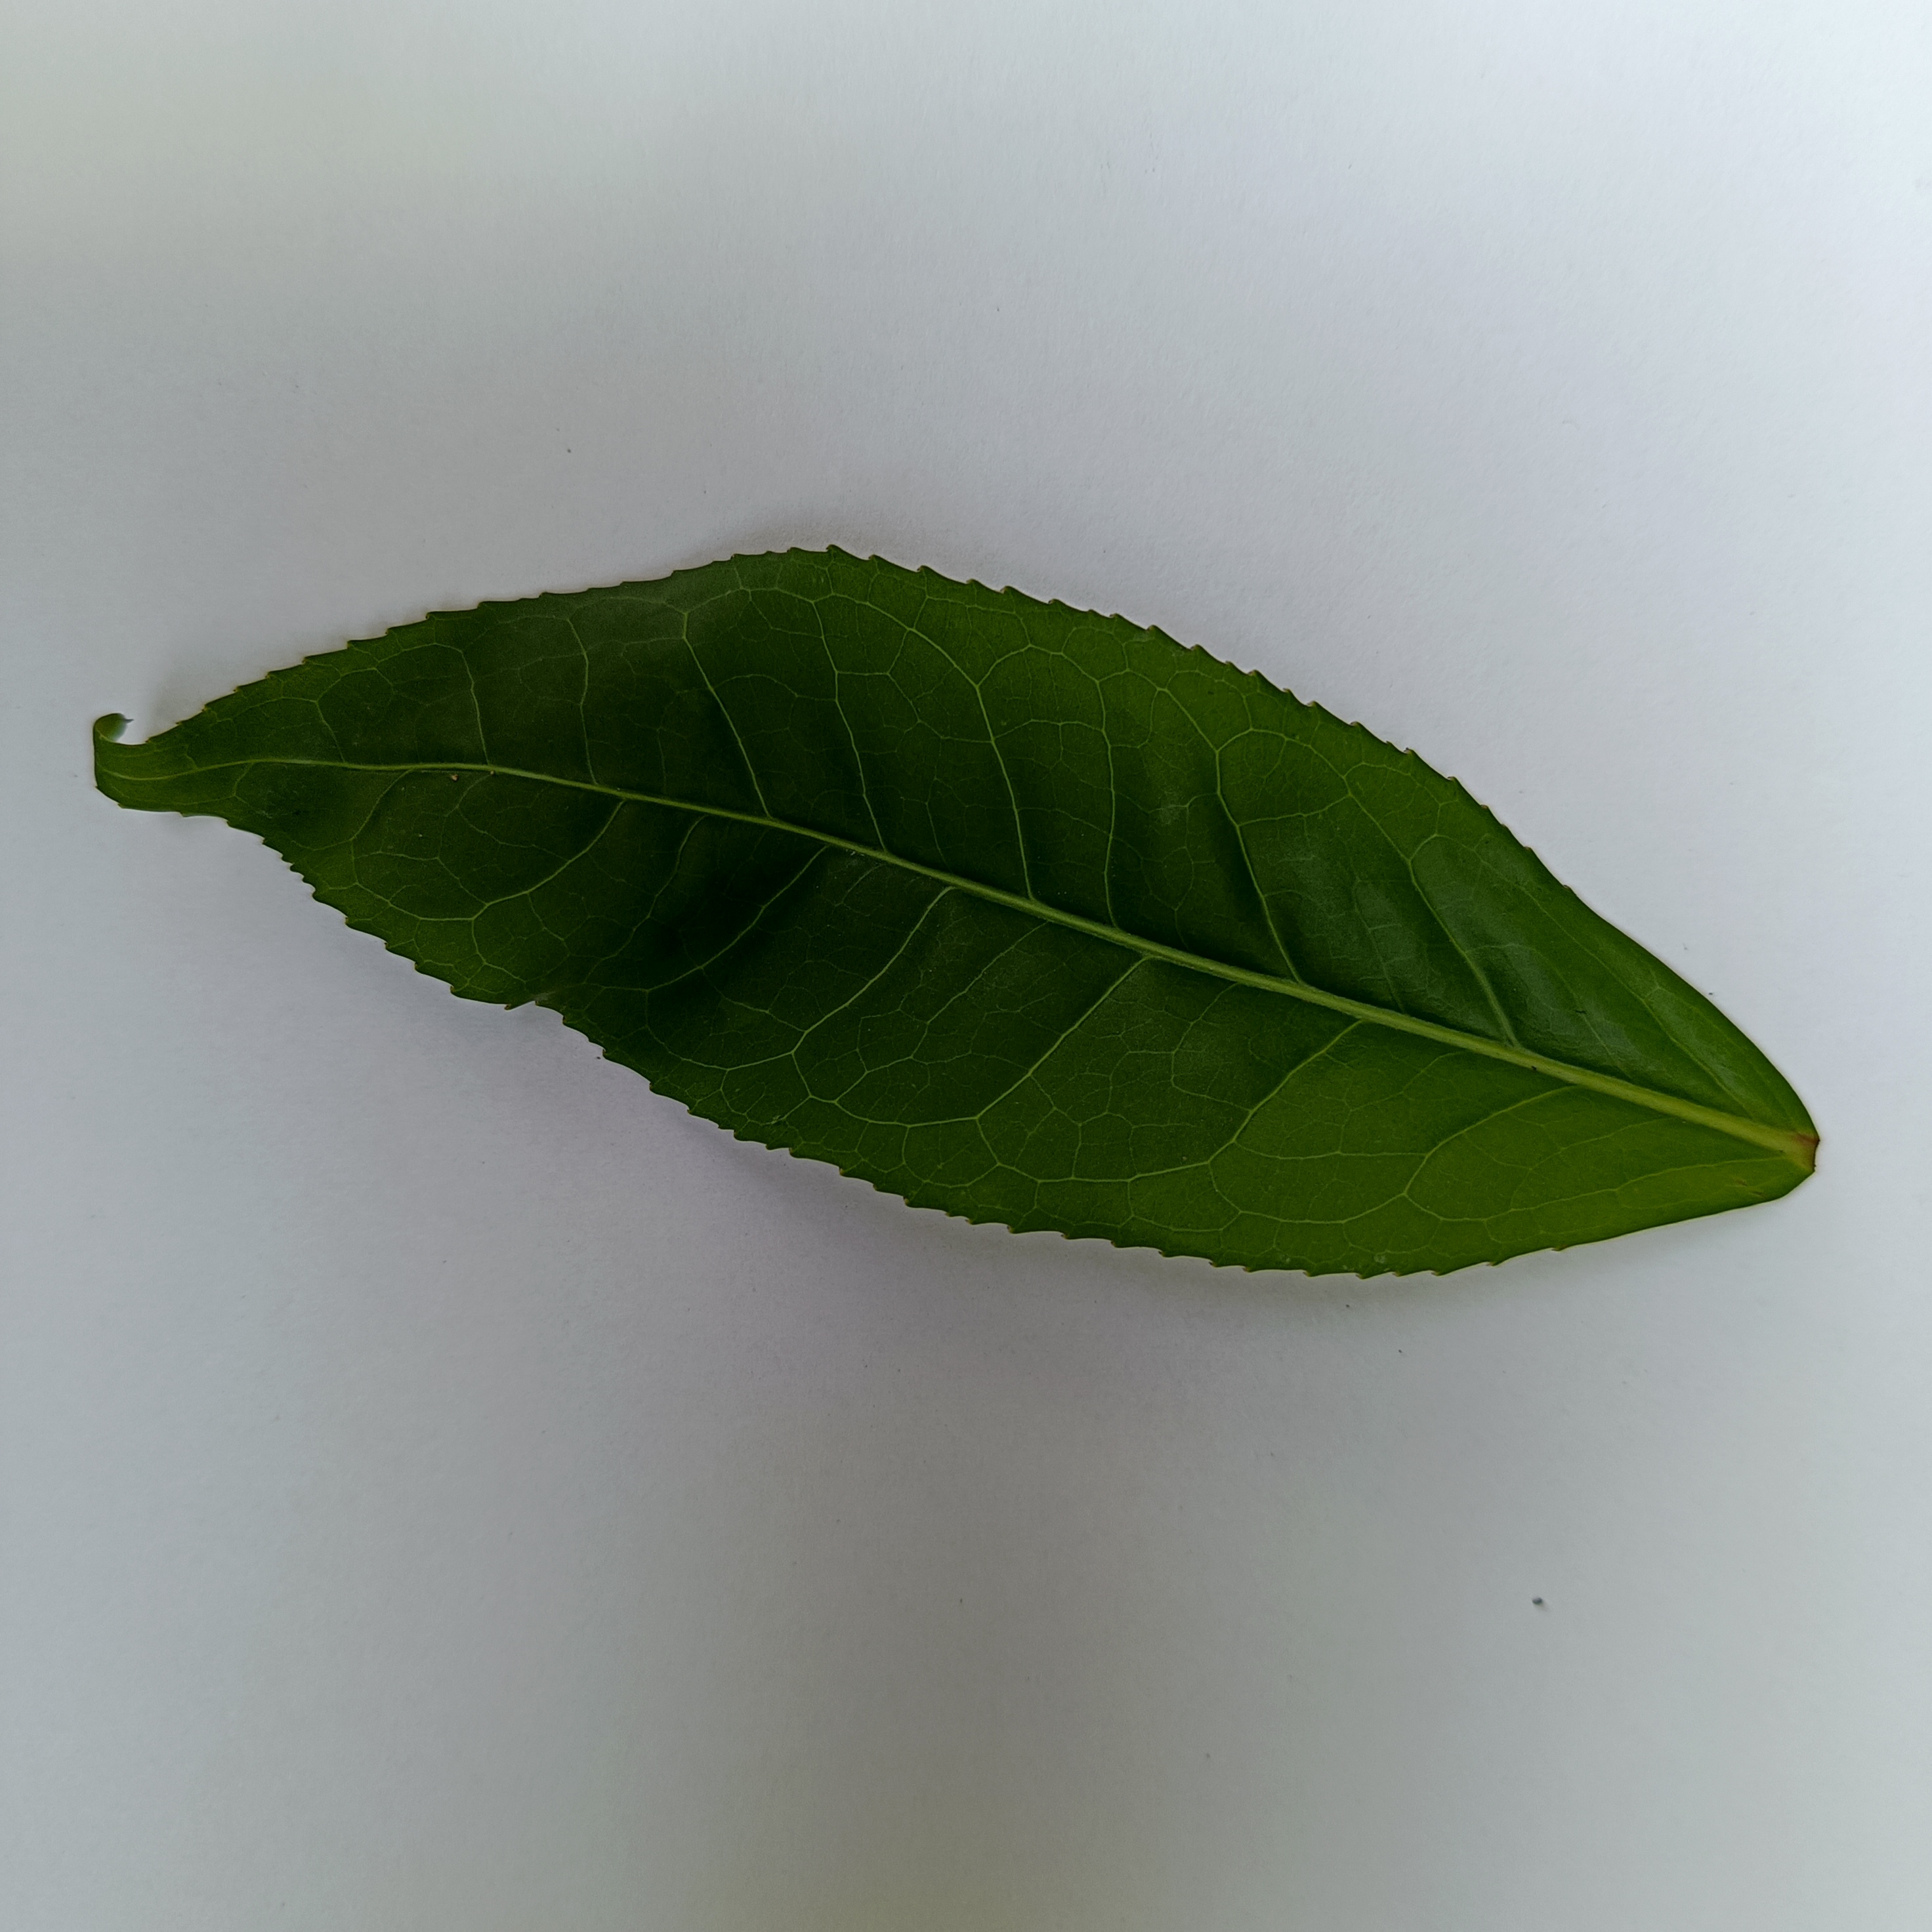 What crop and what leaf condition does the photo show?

tea, healthy
